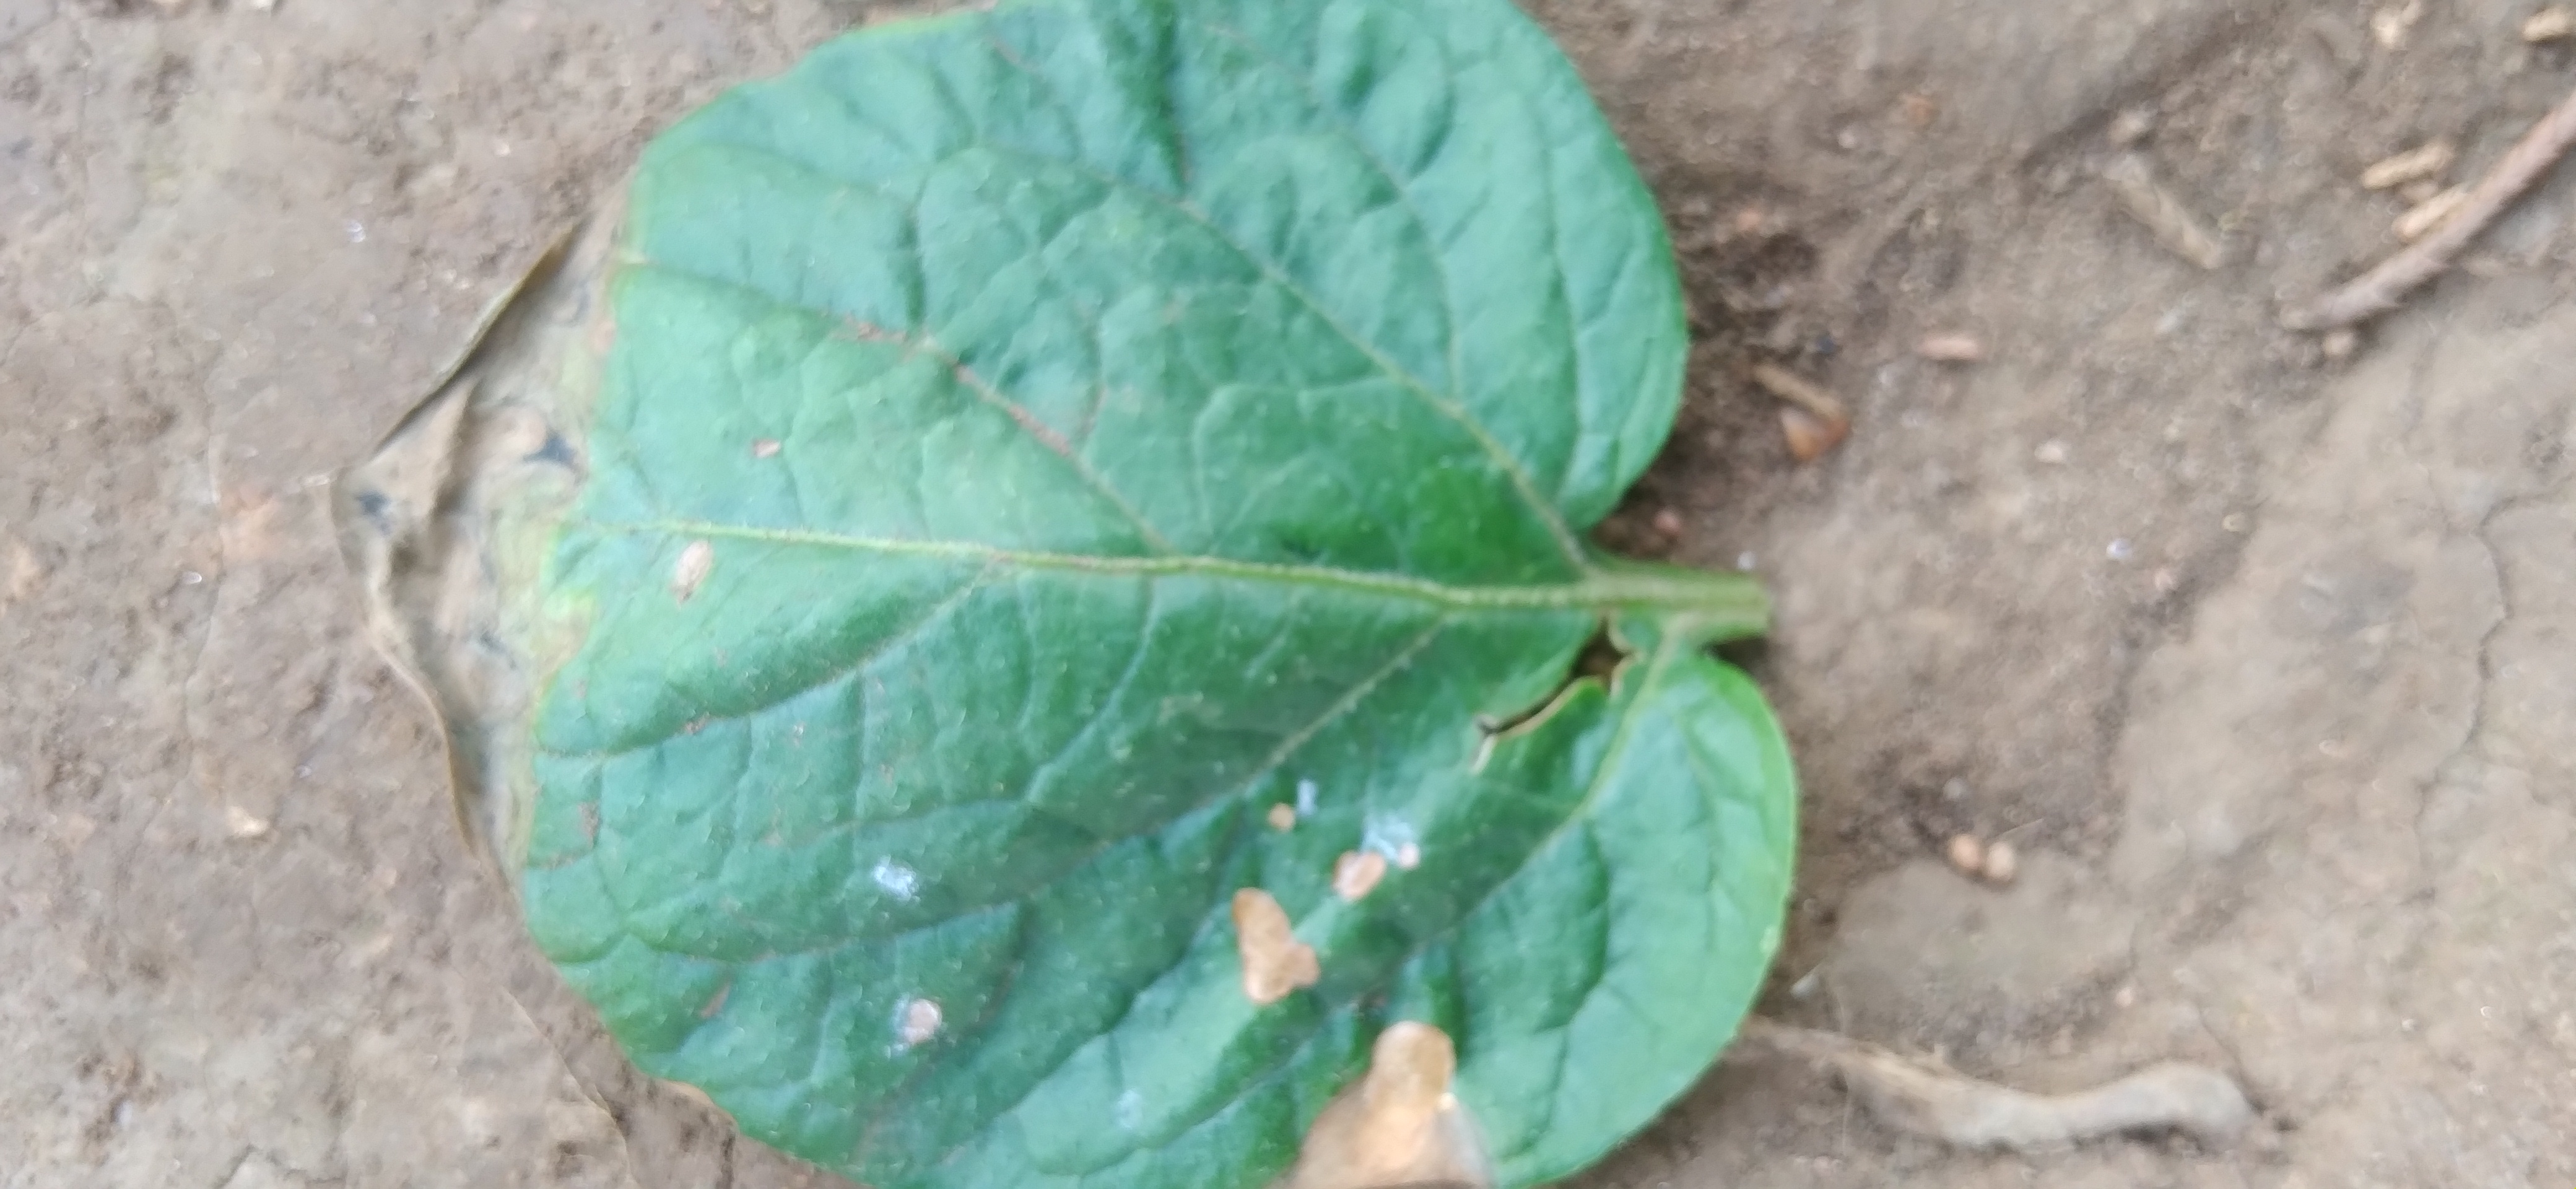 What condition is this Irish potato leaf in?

early blight
